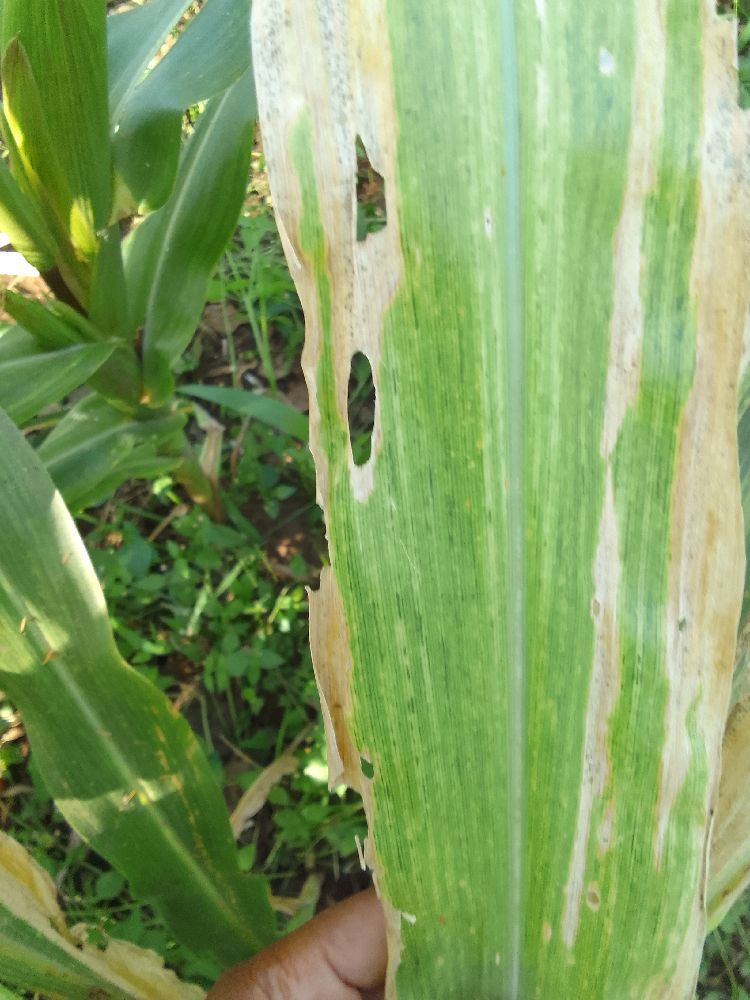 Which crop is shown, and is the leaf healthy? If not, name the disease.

maize, maize lethal necrosis
